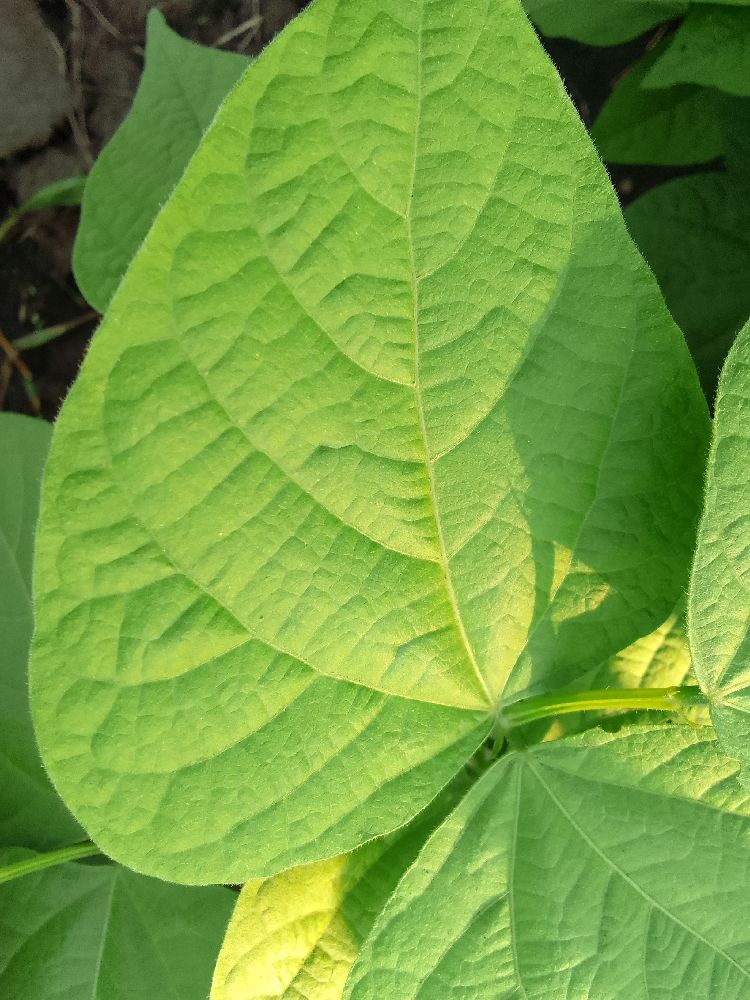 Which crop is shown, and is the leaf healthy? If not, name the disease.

common bean, healthy
